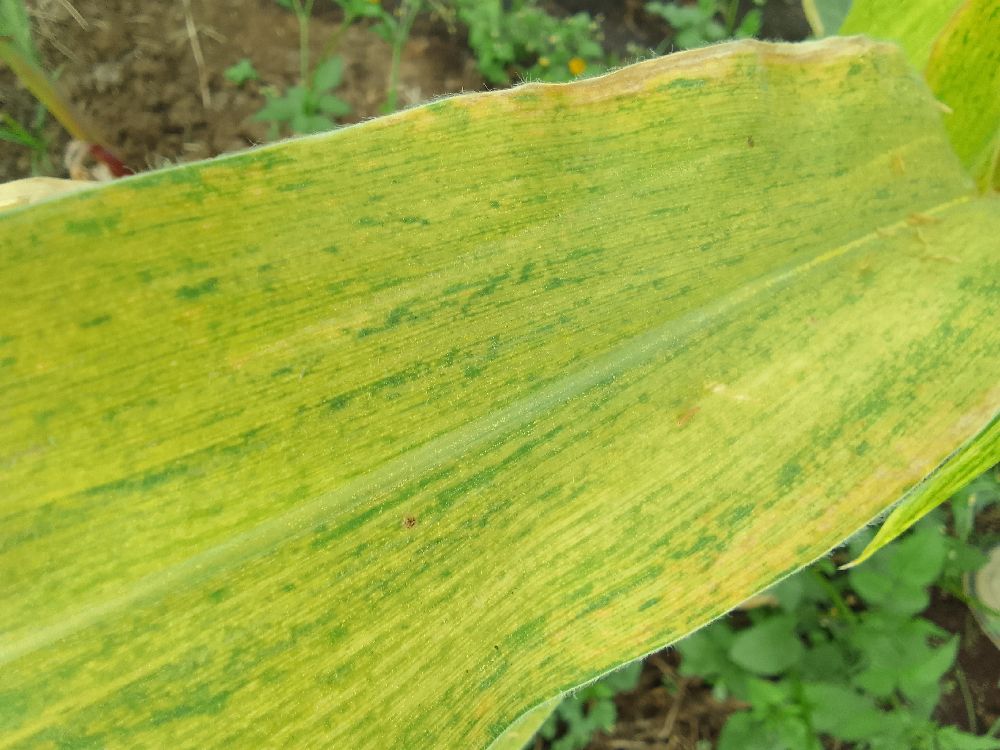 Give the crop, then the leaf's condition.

maize, maize lethal necrosis
